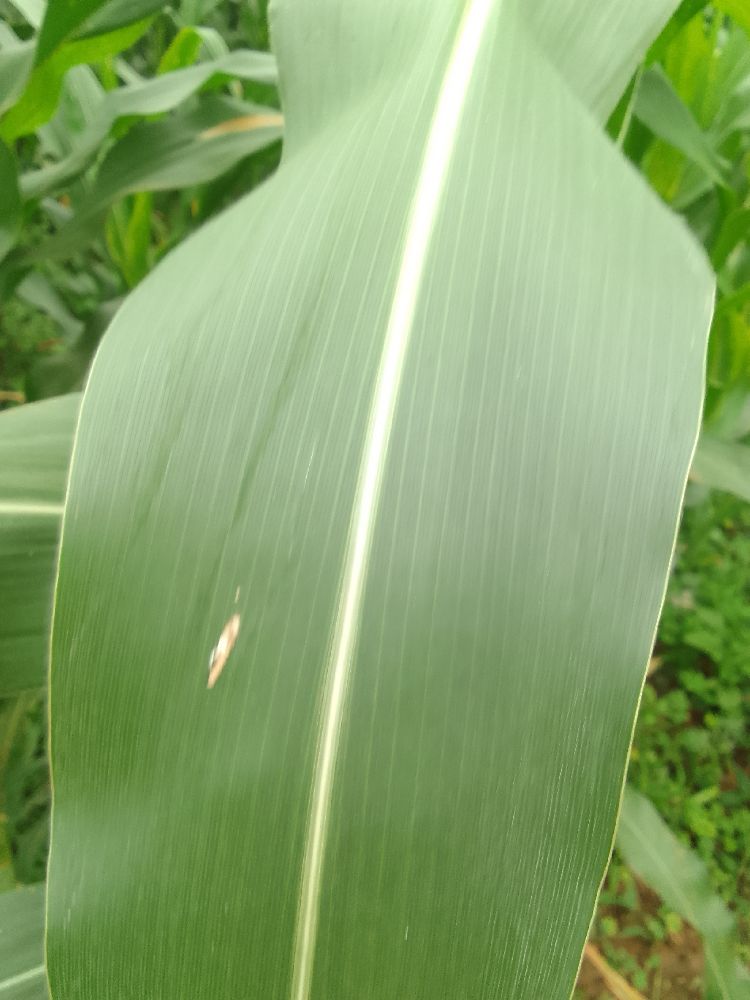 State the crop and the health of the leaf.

maize, healthy
